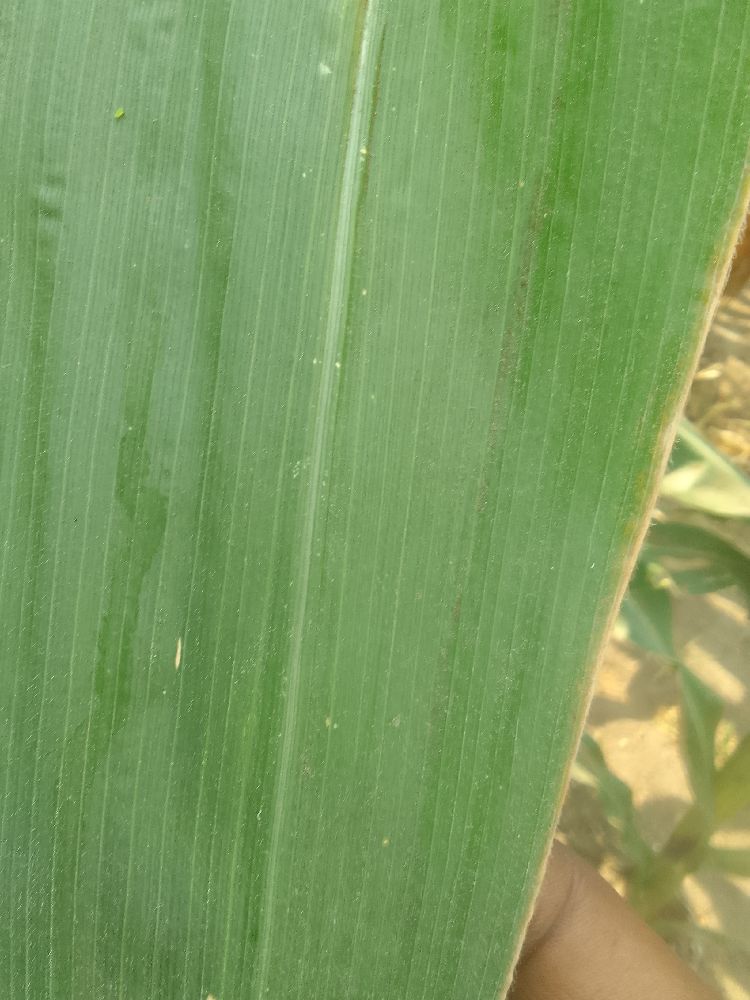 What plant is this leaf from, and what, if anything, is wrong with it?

maize, healthy
